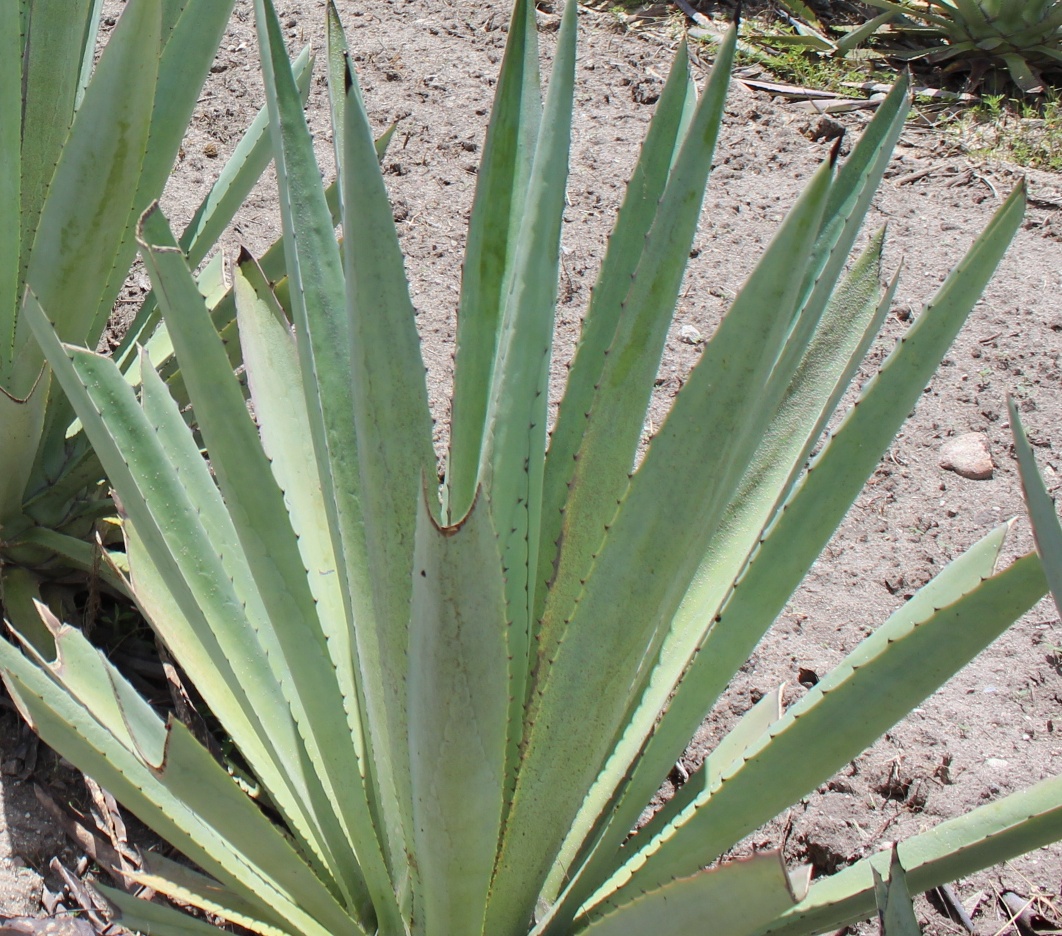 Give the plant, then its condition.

agave, yellow
